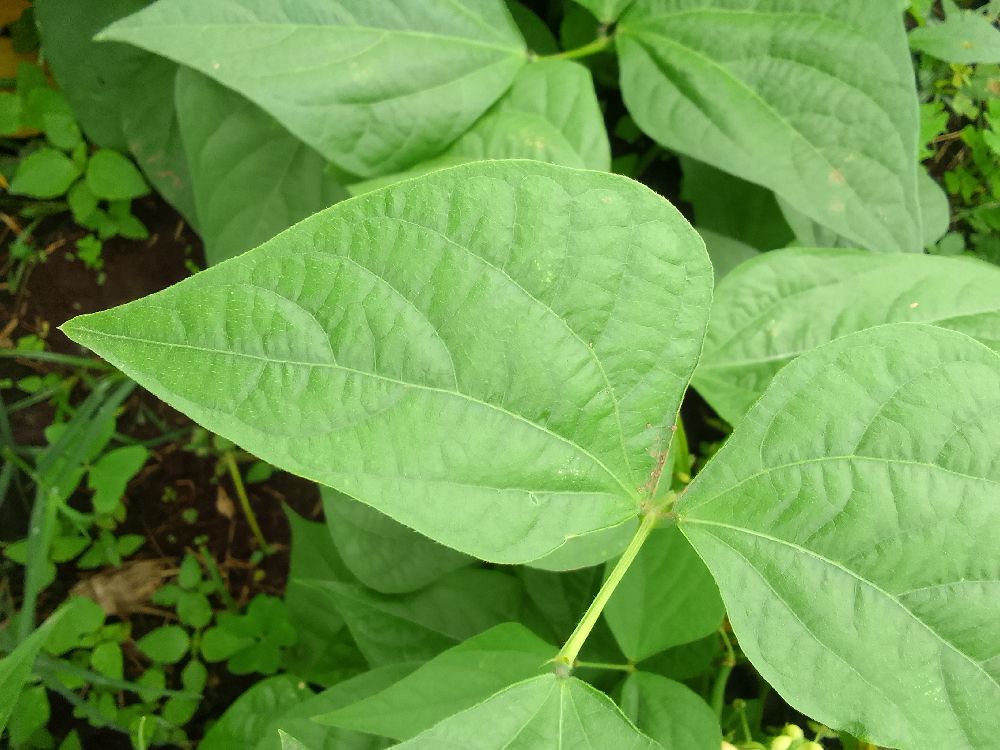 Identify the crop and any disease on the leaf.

common bean, healthy
